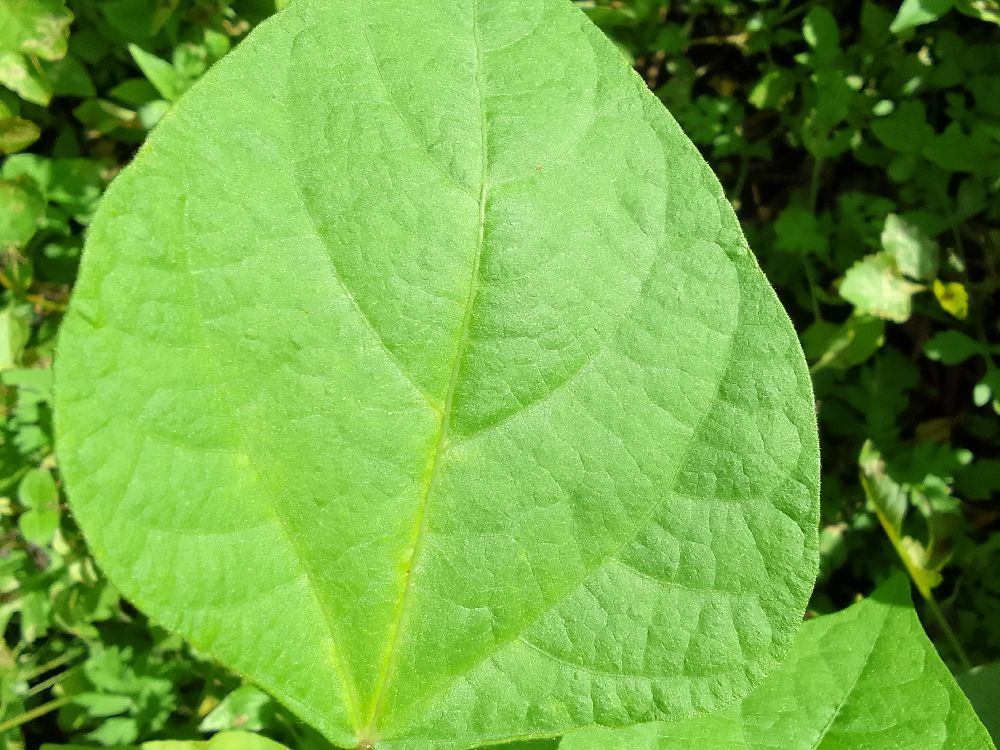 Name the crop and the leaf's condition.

common bean, healthy
